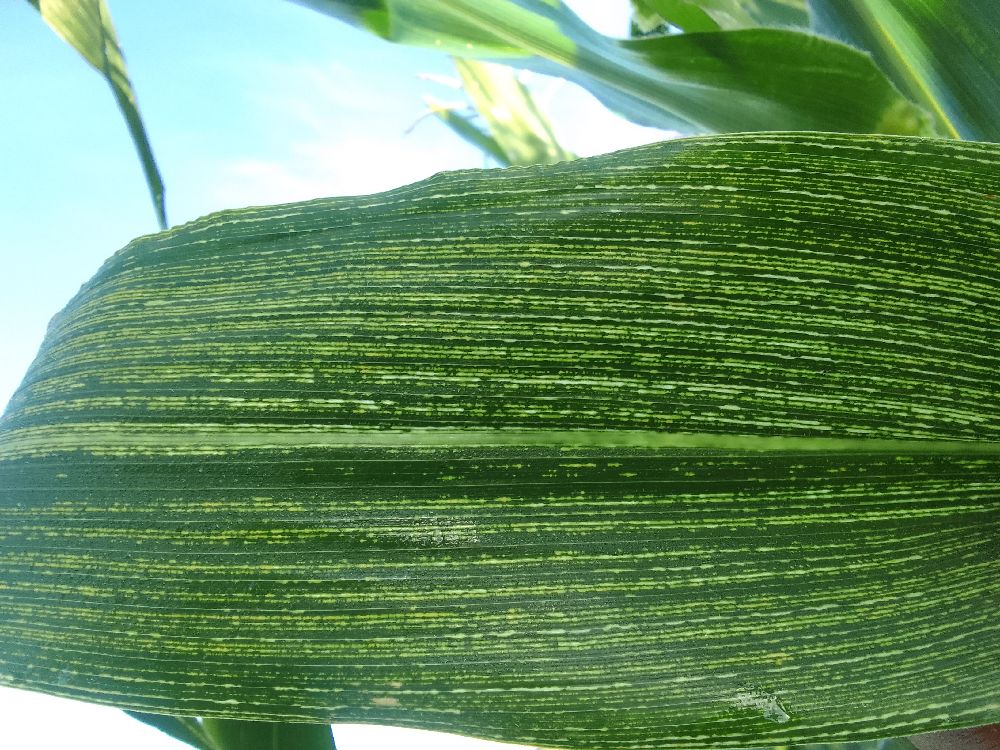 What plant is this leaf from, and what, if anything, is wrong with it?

maize, maize streak virus
